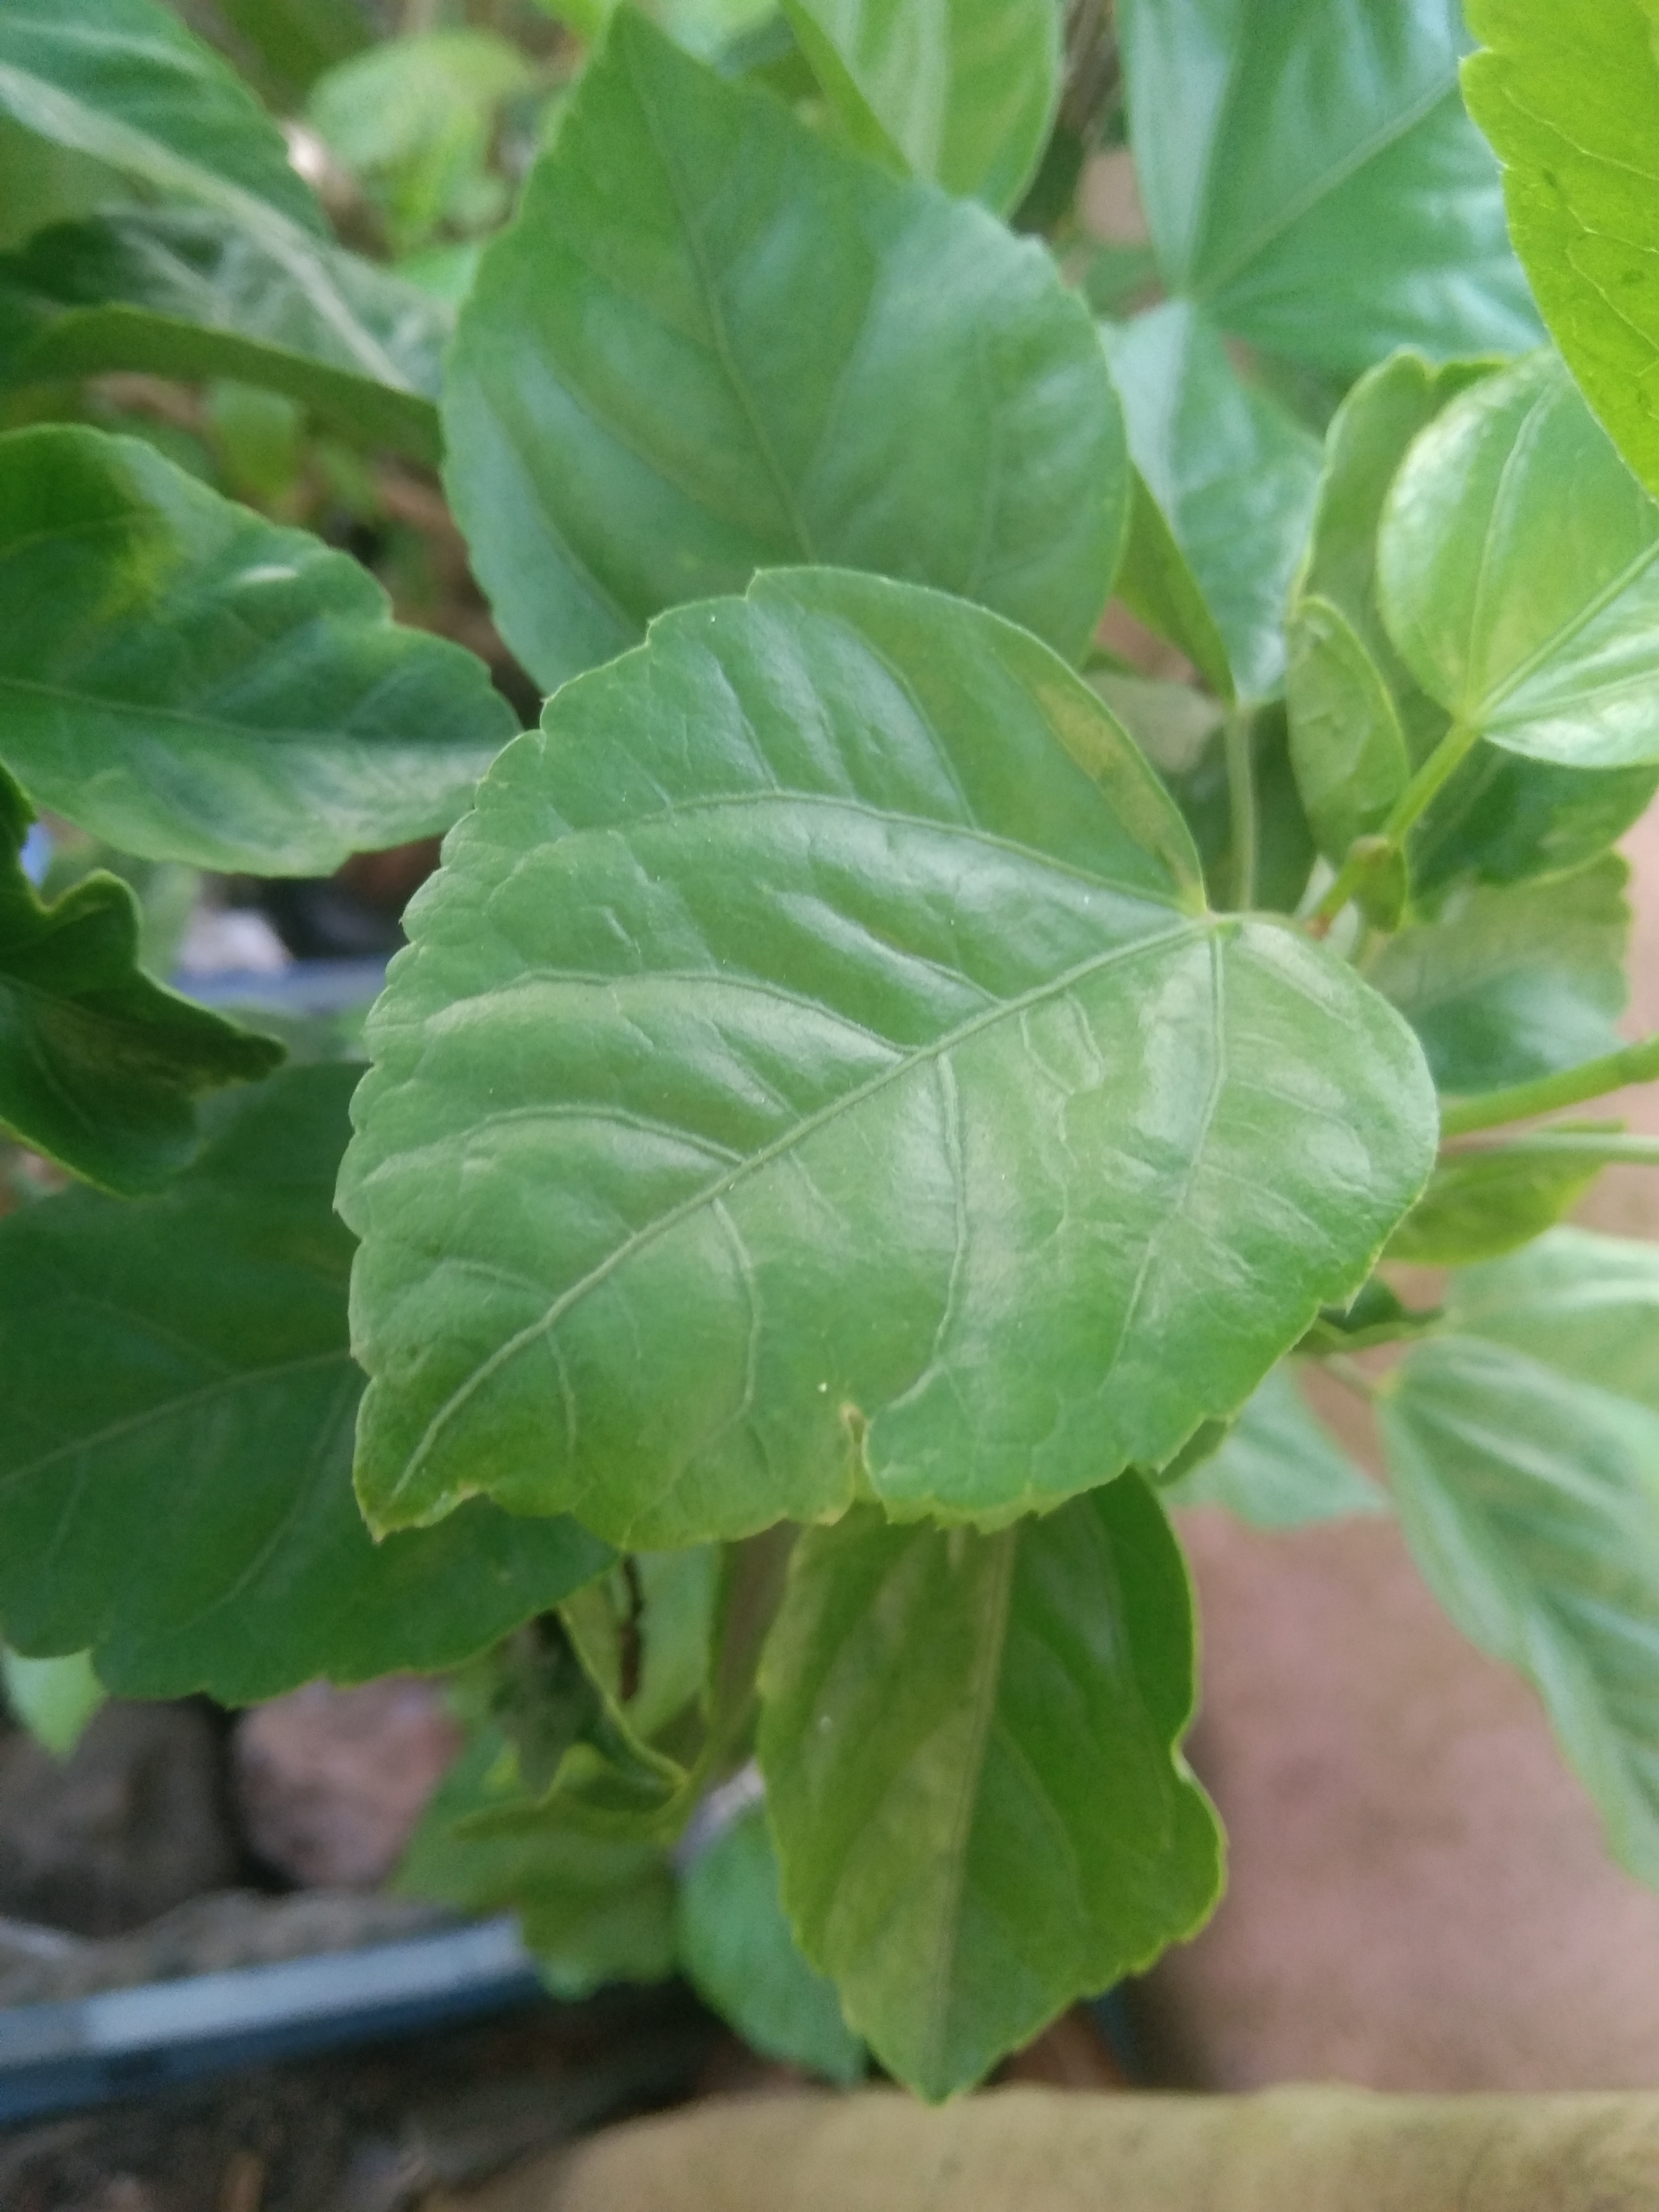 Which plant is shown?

hibiscus
